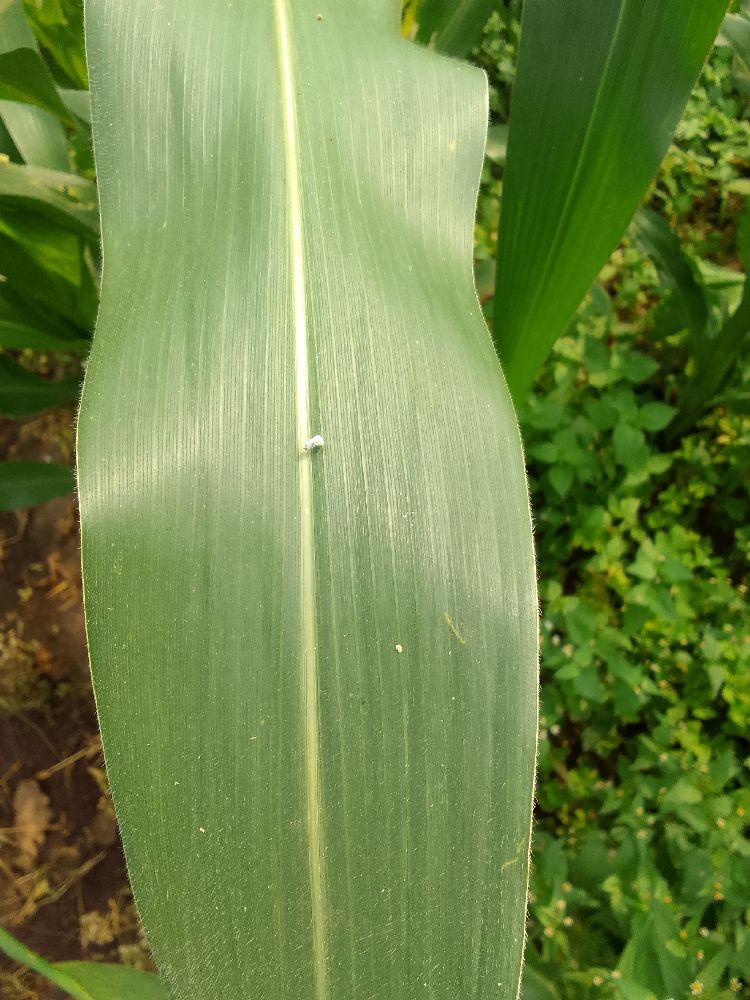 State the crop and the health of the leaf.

maize, healthy
